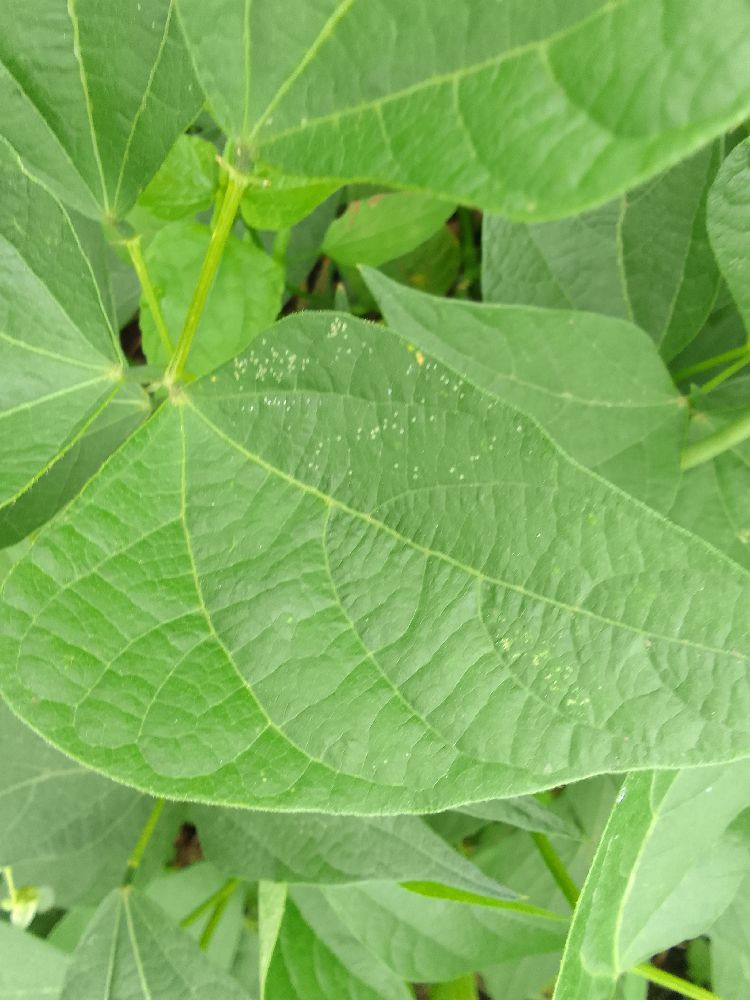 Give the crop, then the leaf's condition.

common bean, healthy
